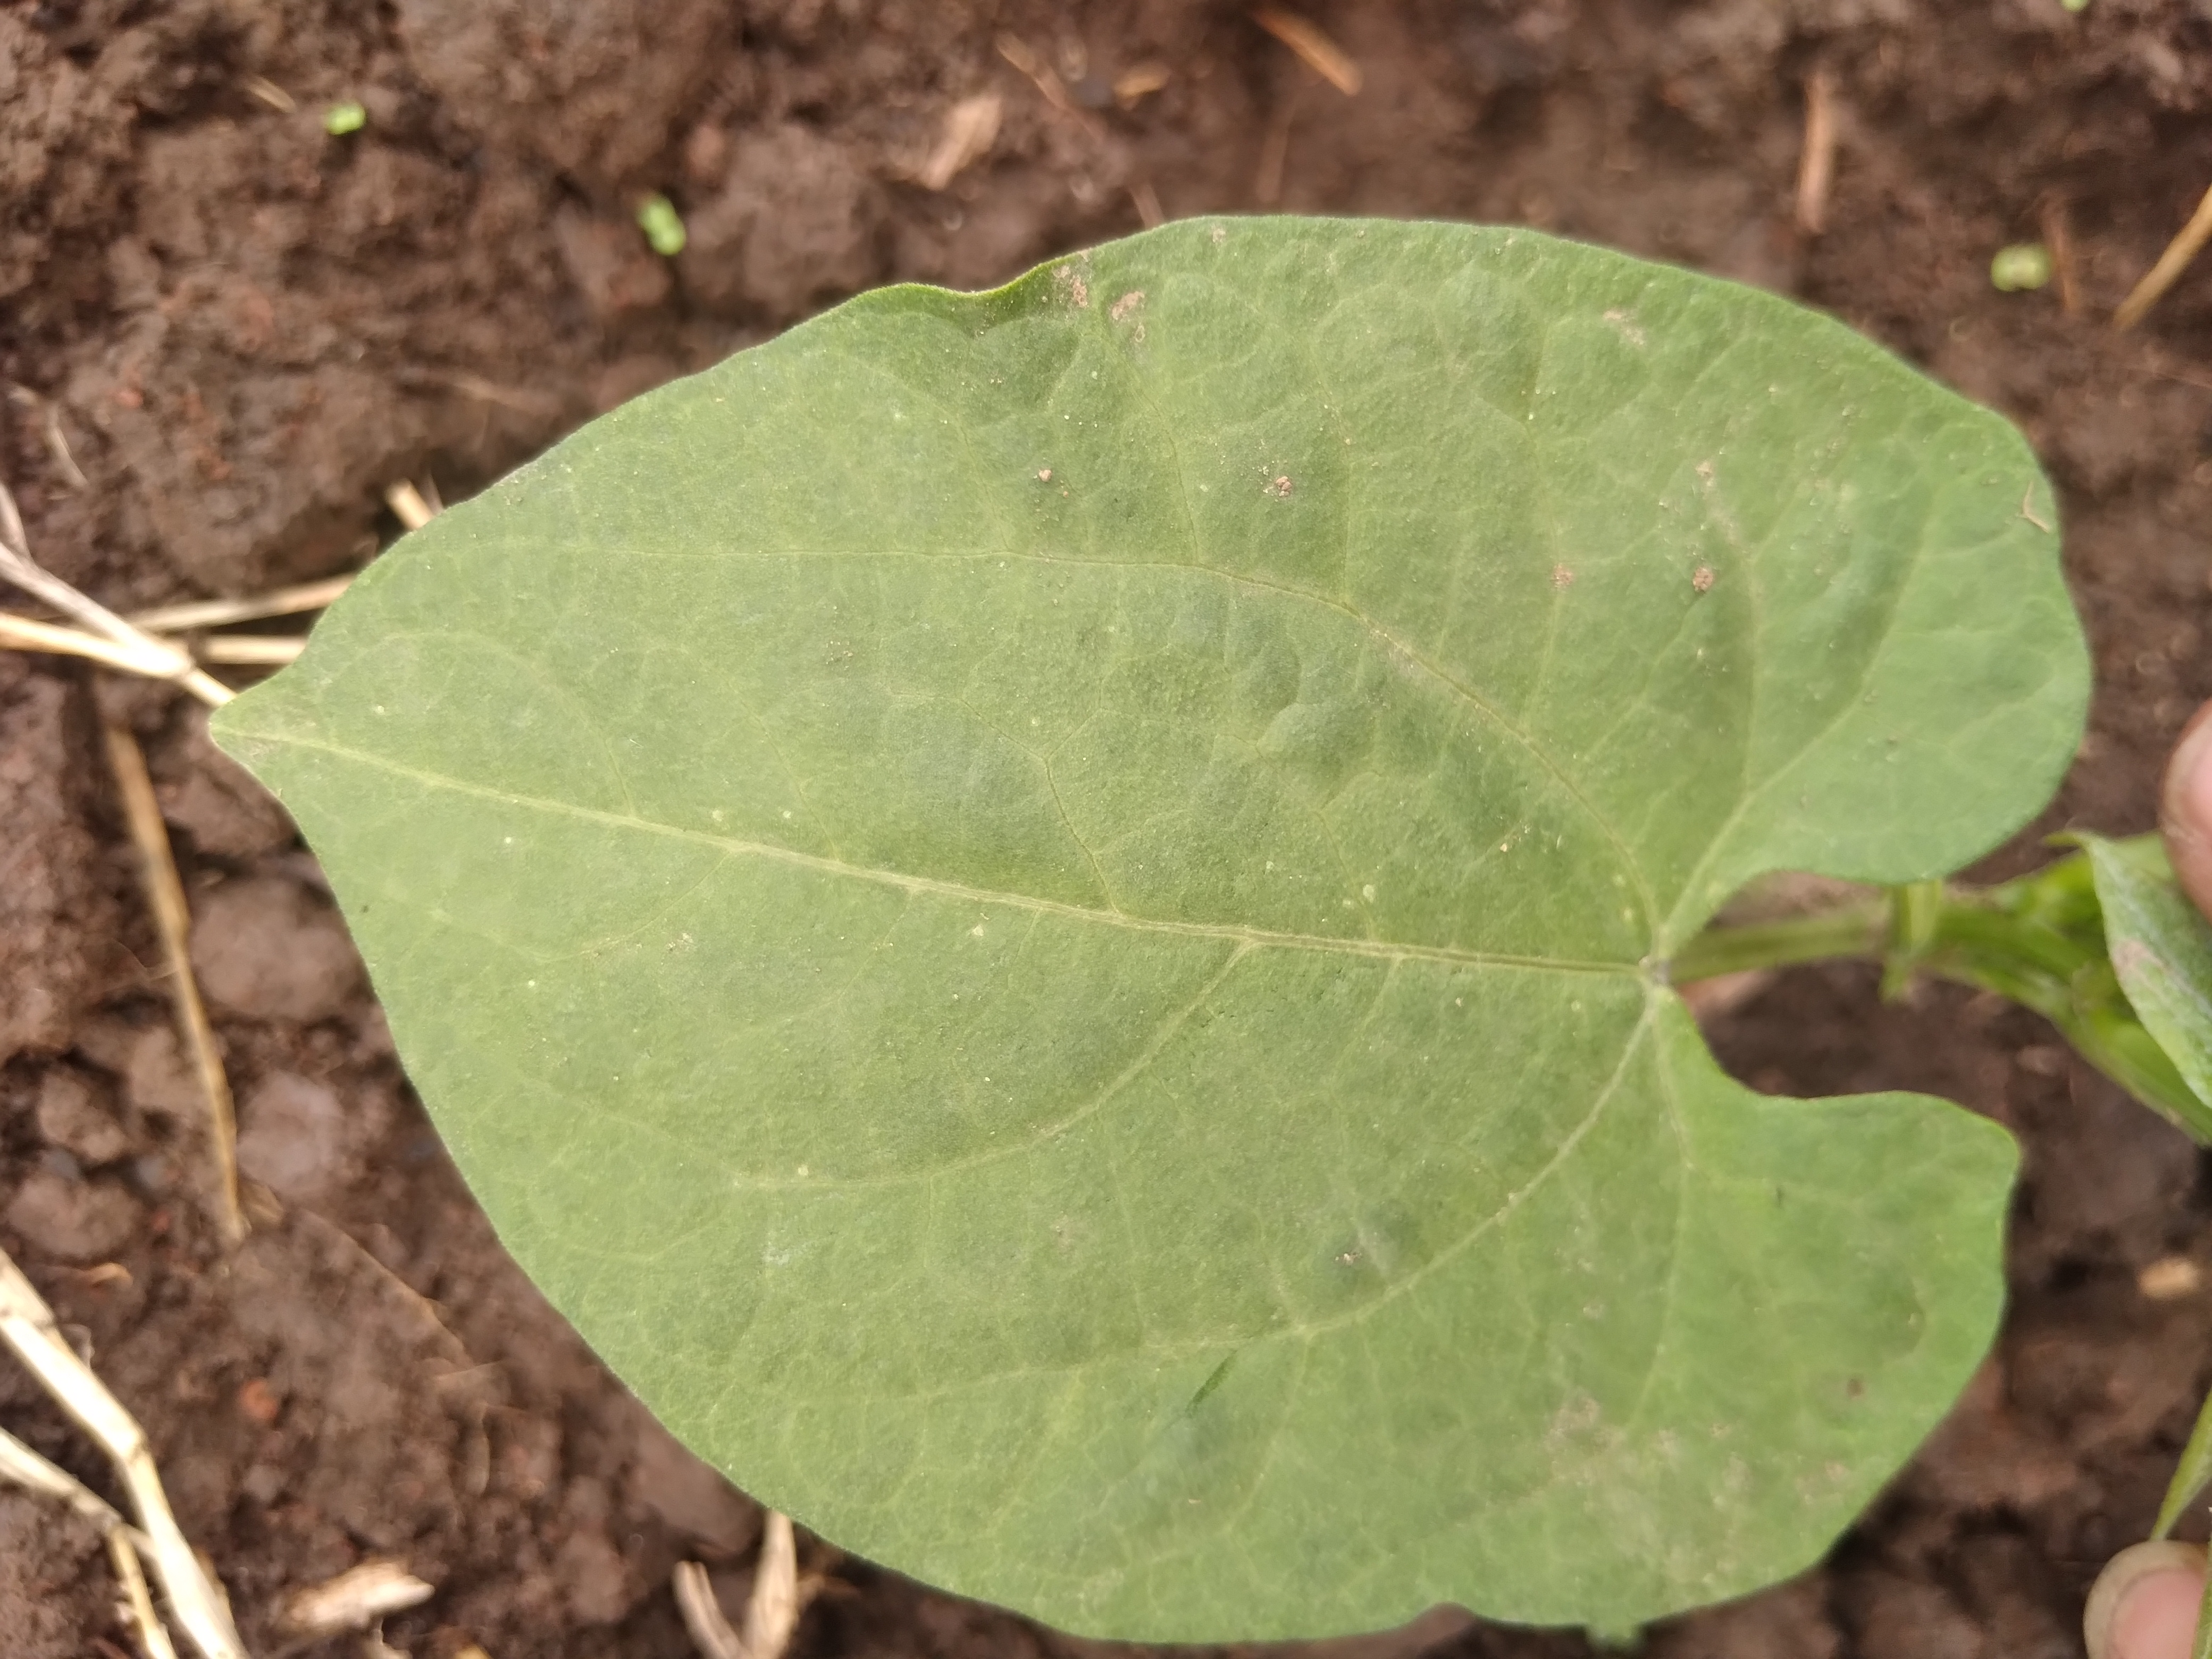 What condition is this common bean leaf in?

healthy
